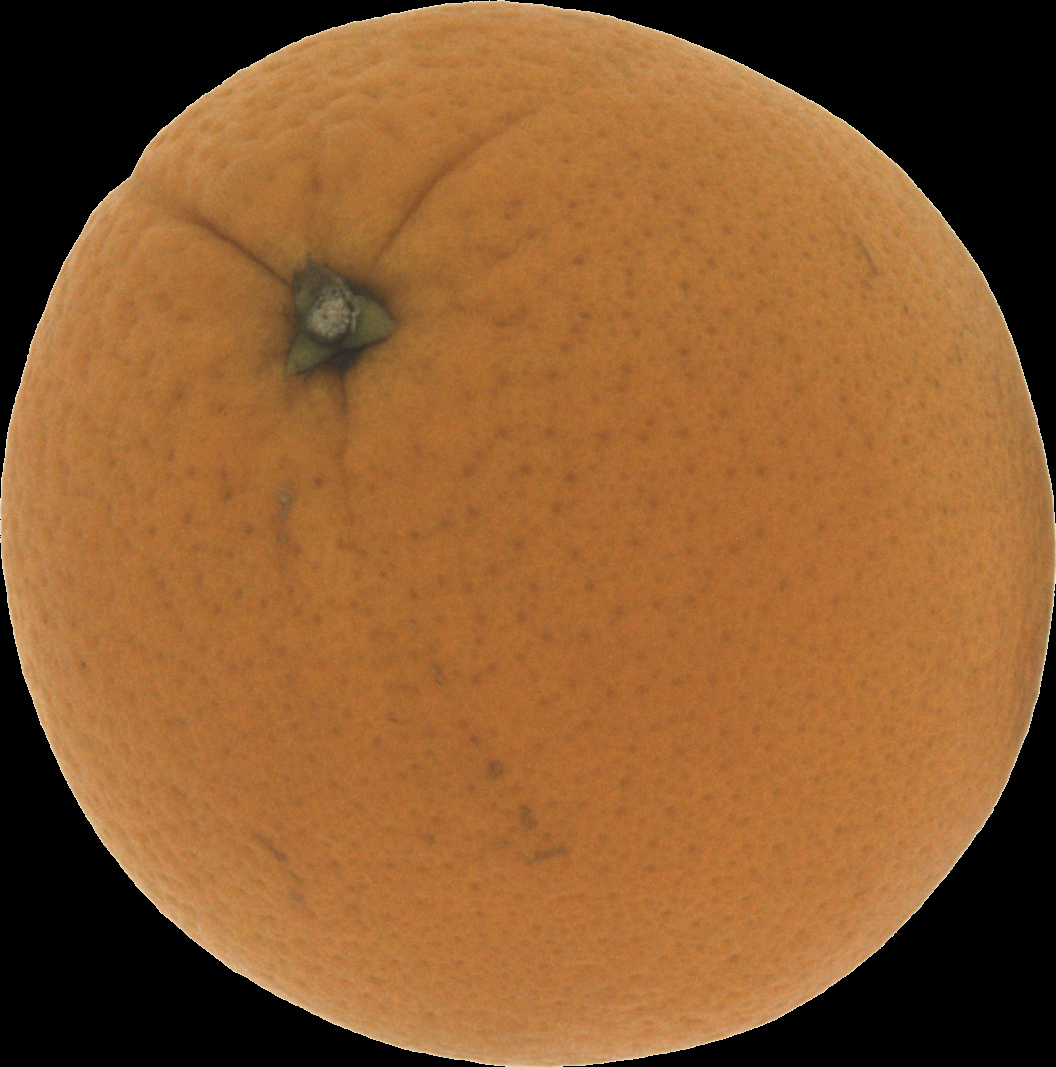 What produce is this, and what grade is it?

orange, good
